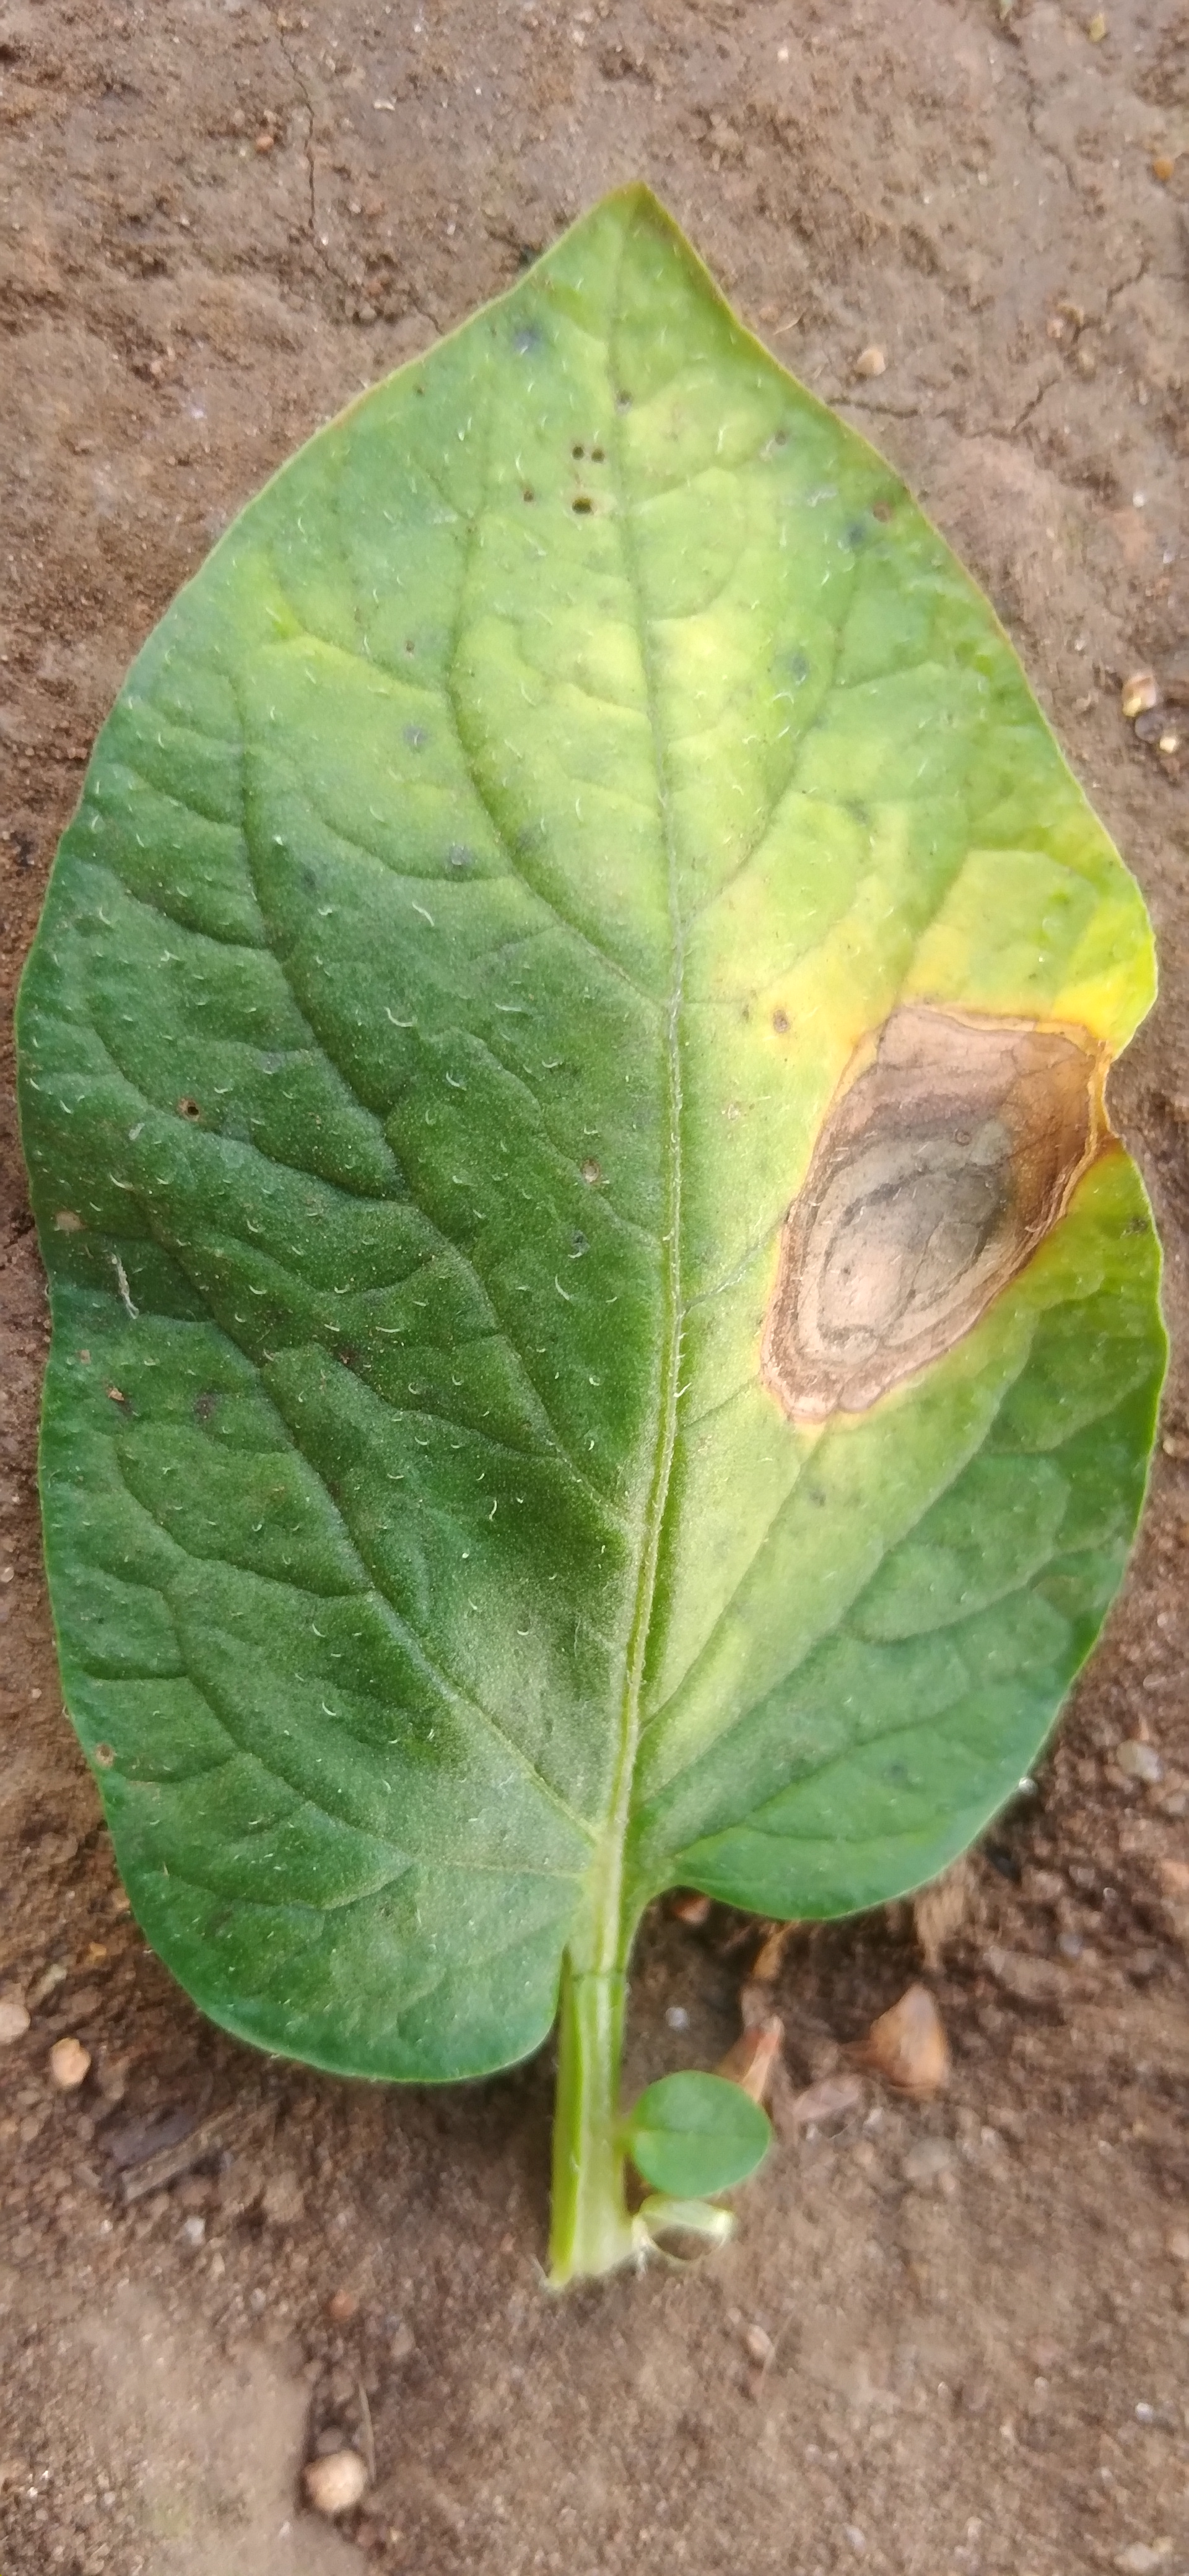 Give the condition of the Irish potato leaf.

early blight
